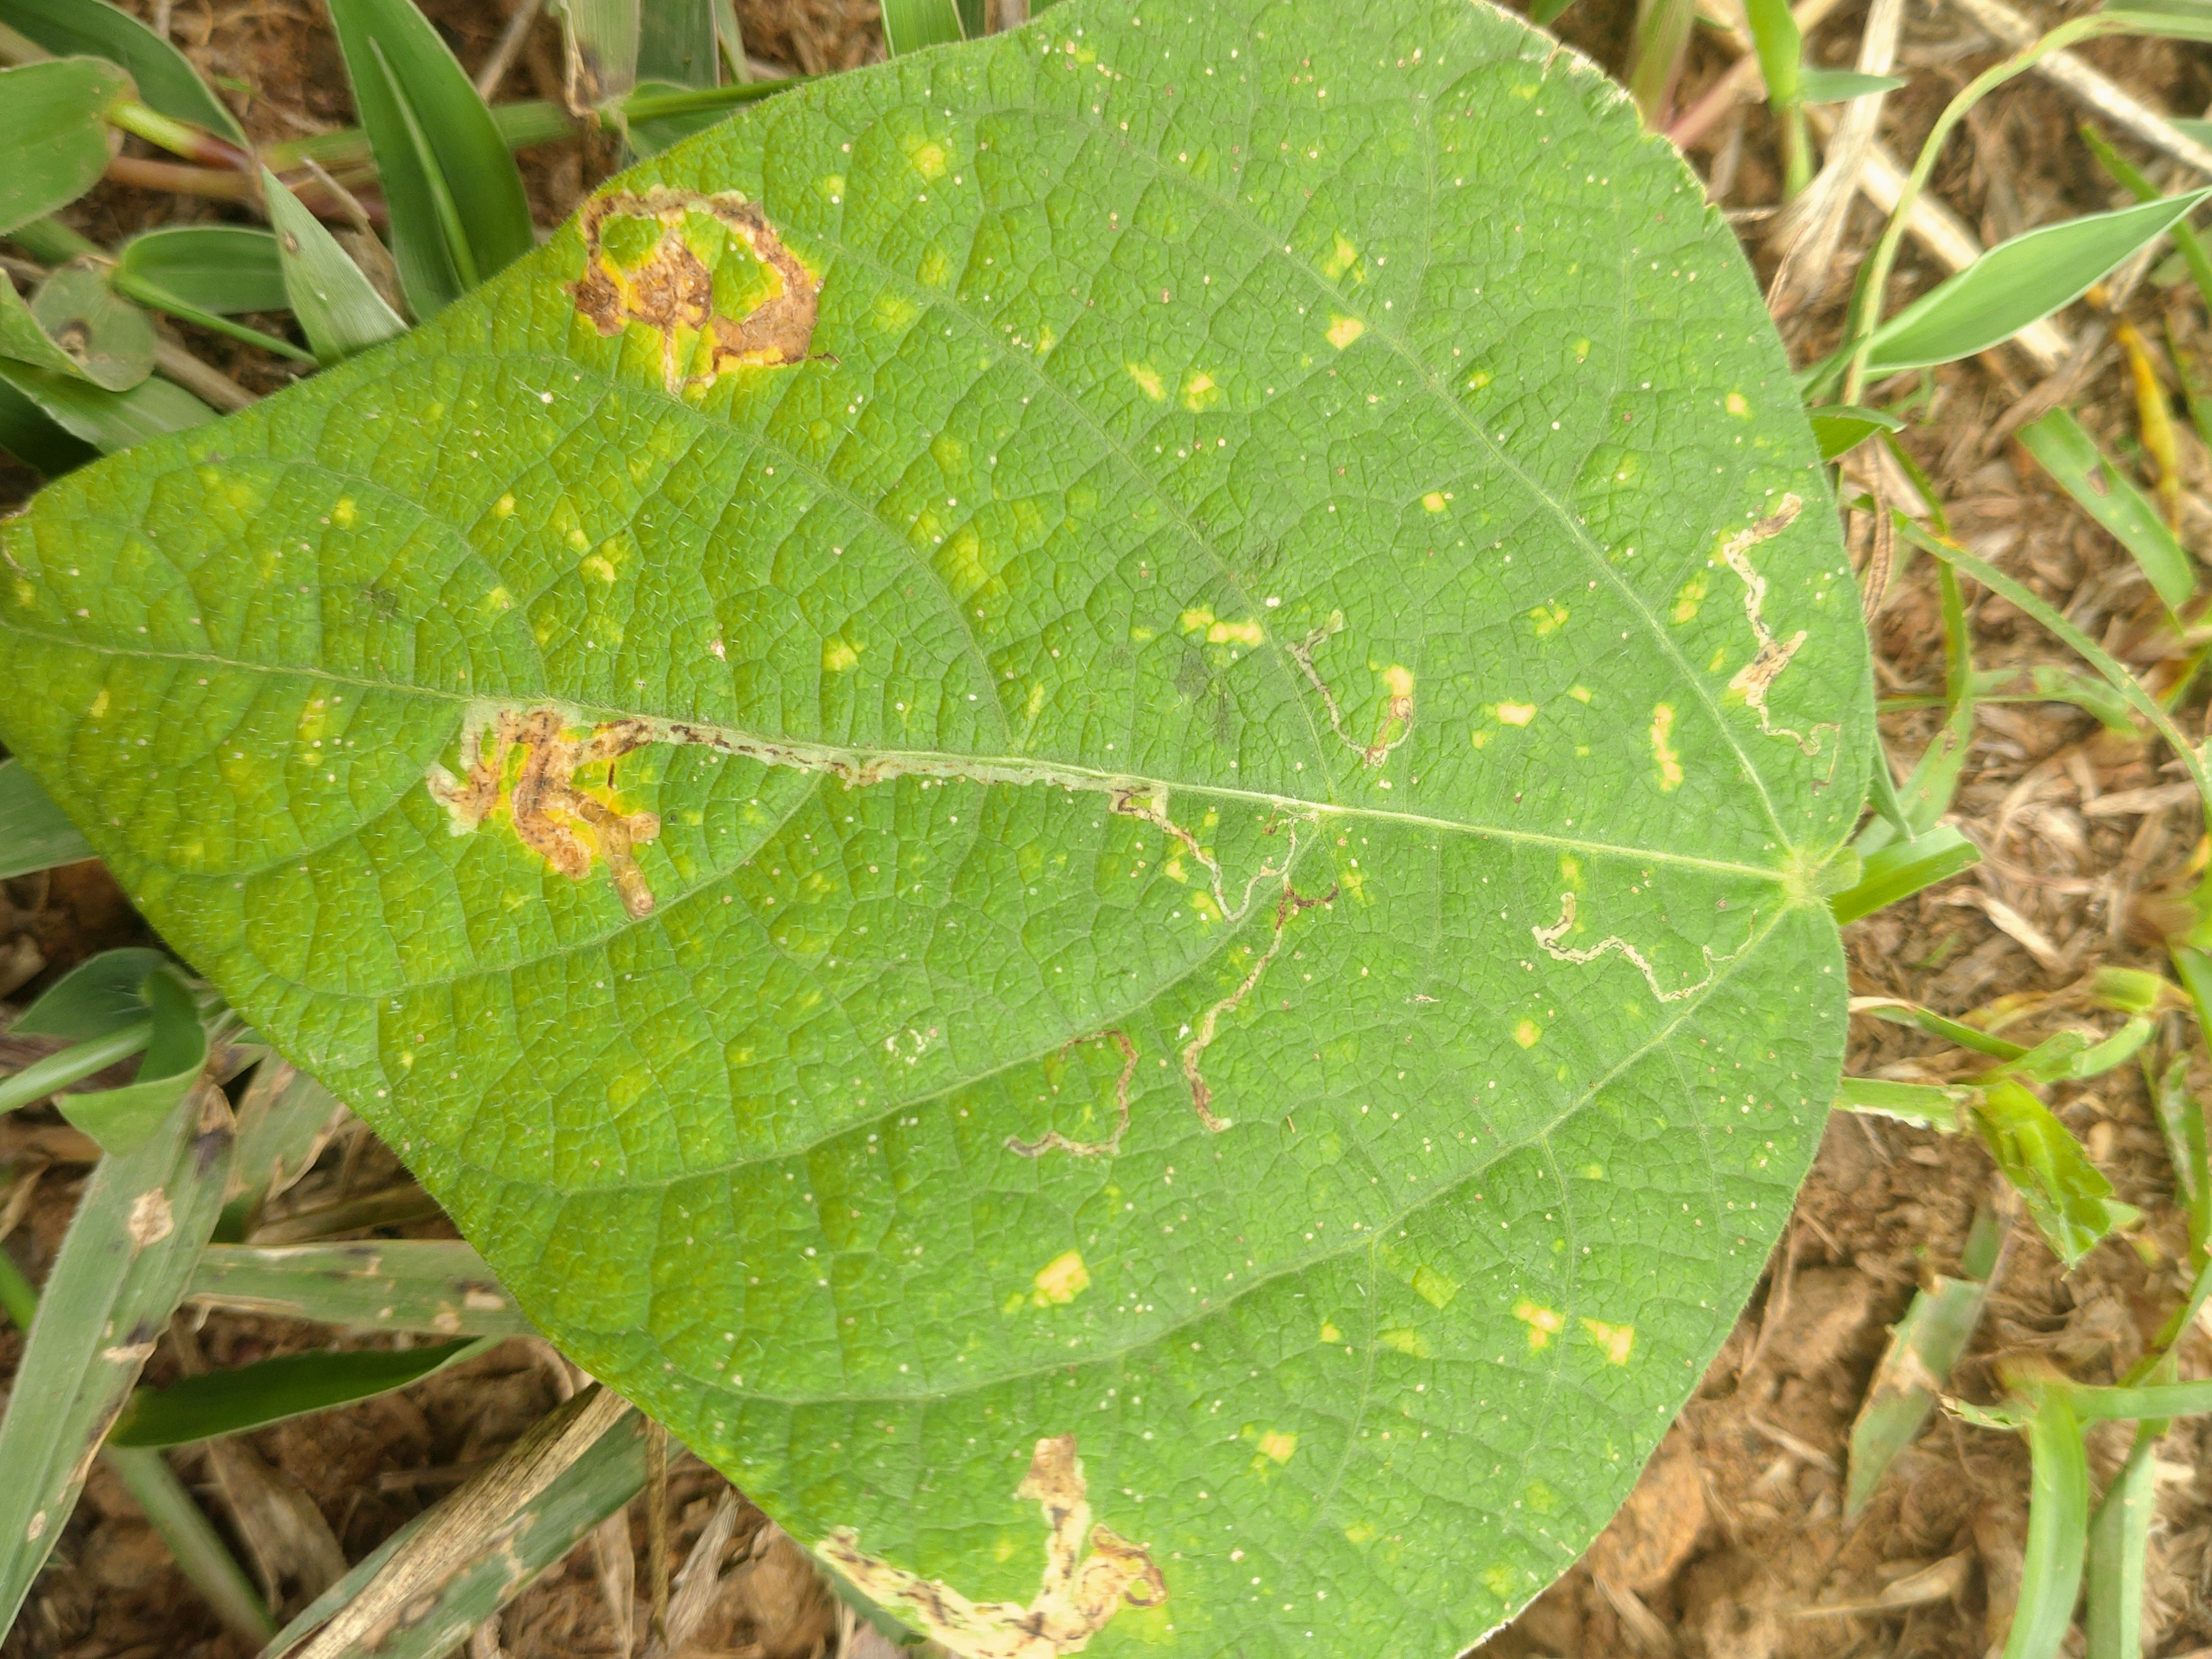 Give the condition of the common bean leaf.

rust
